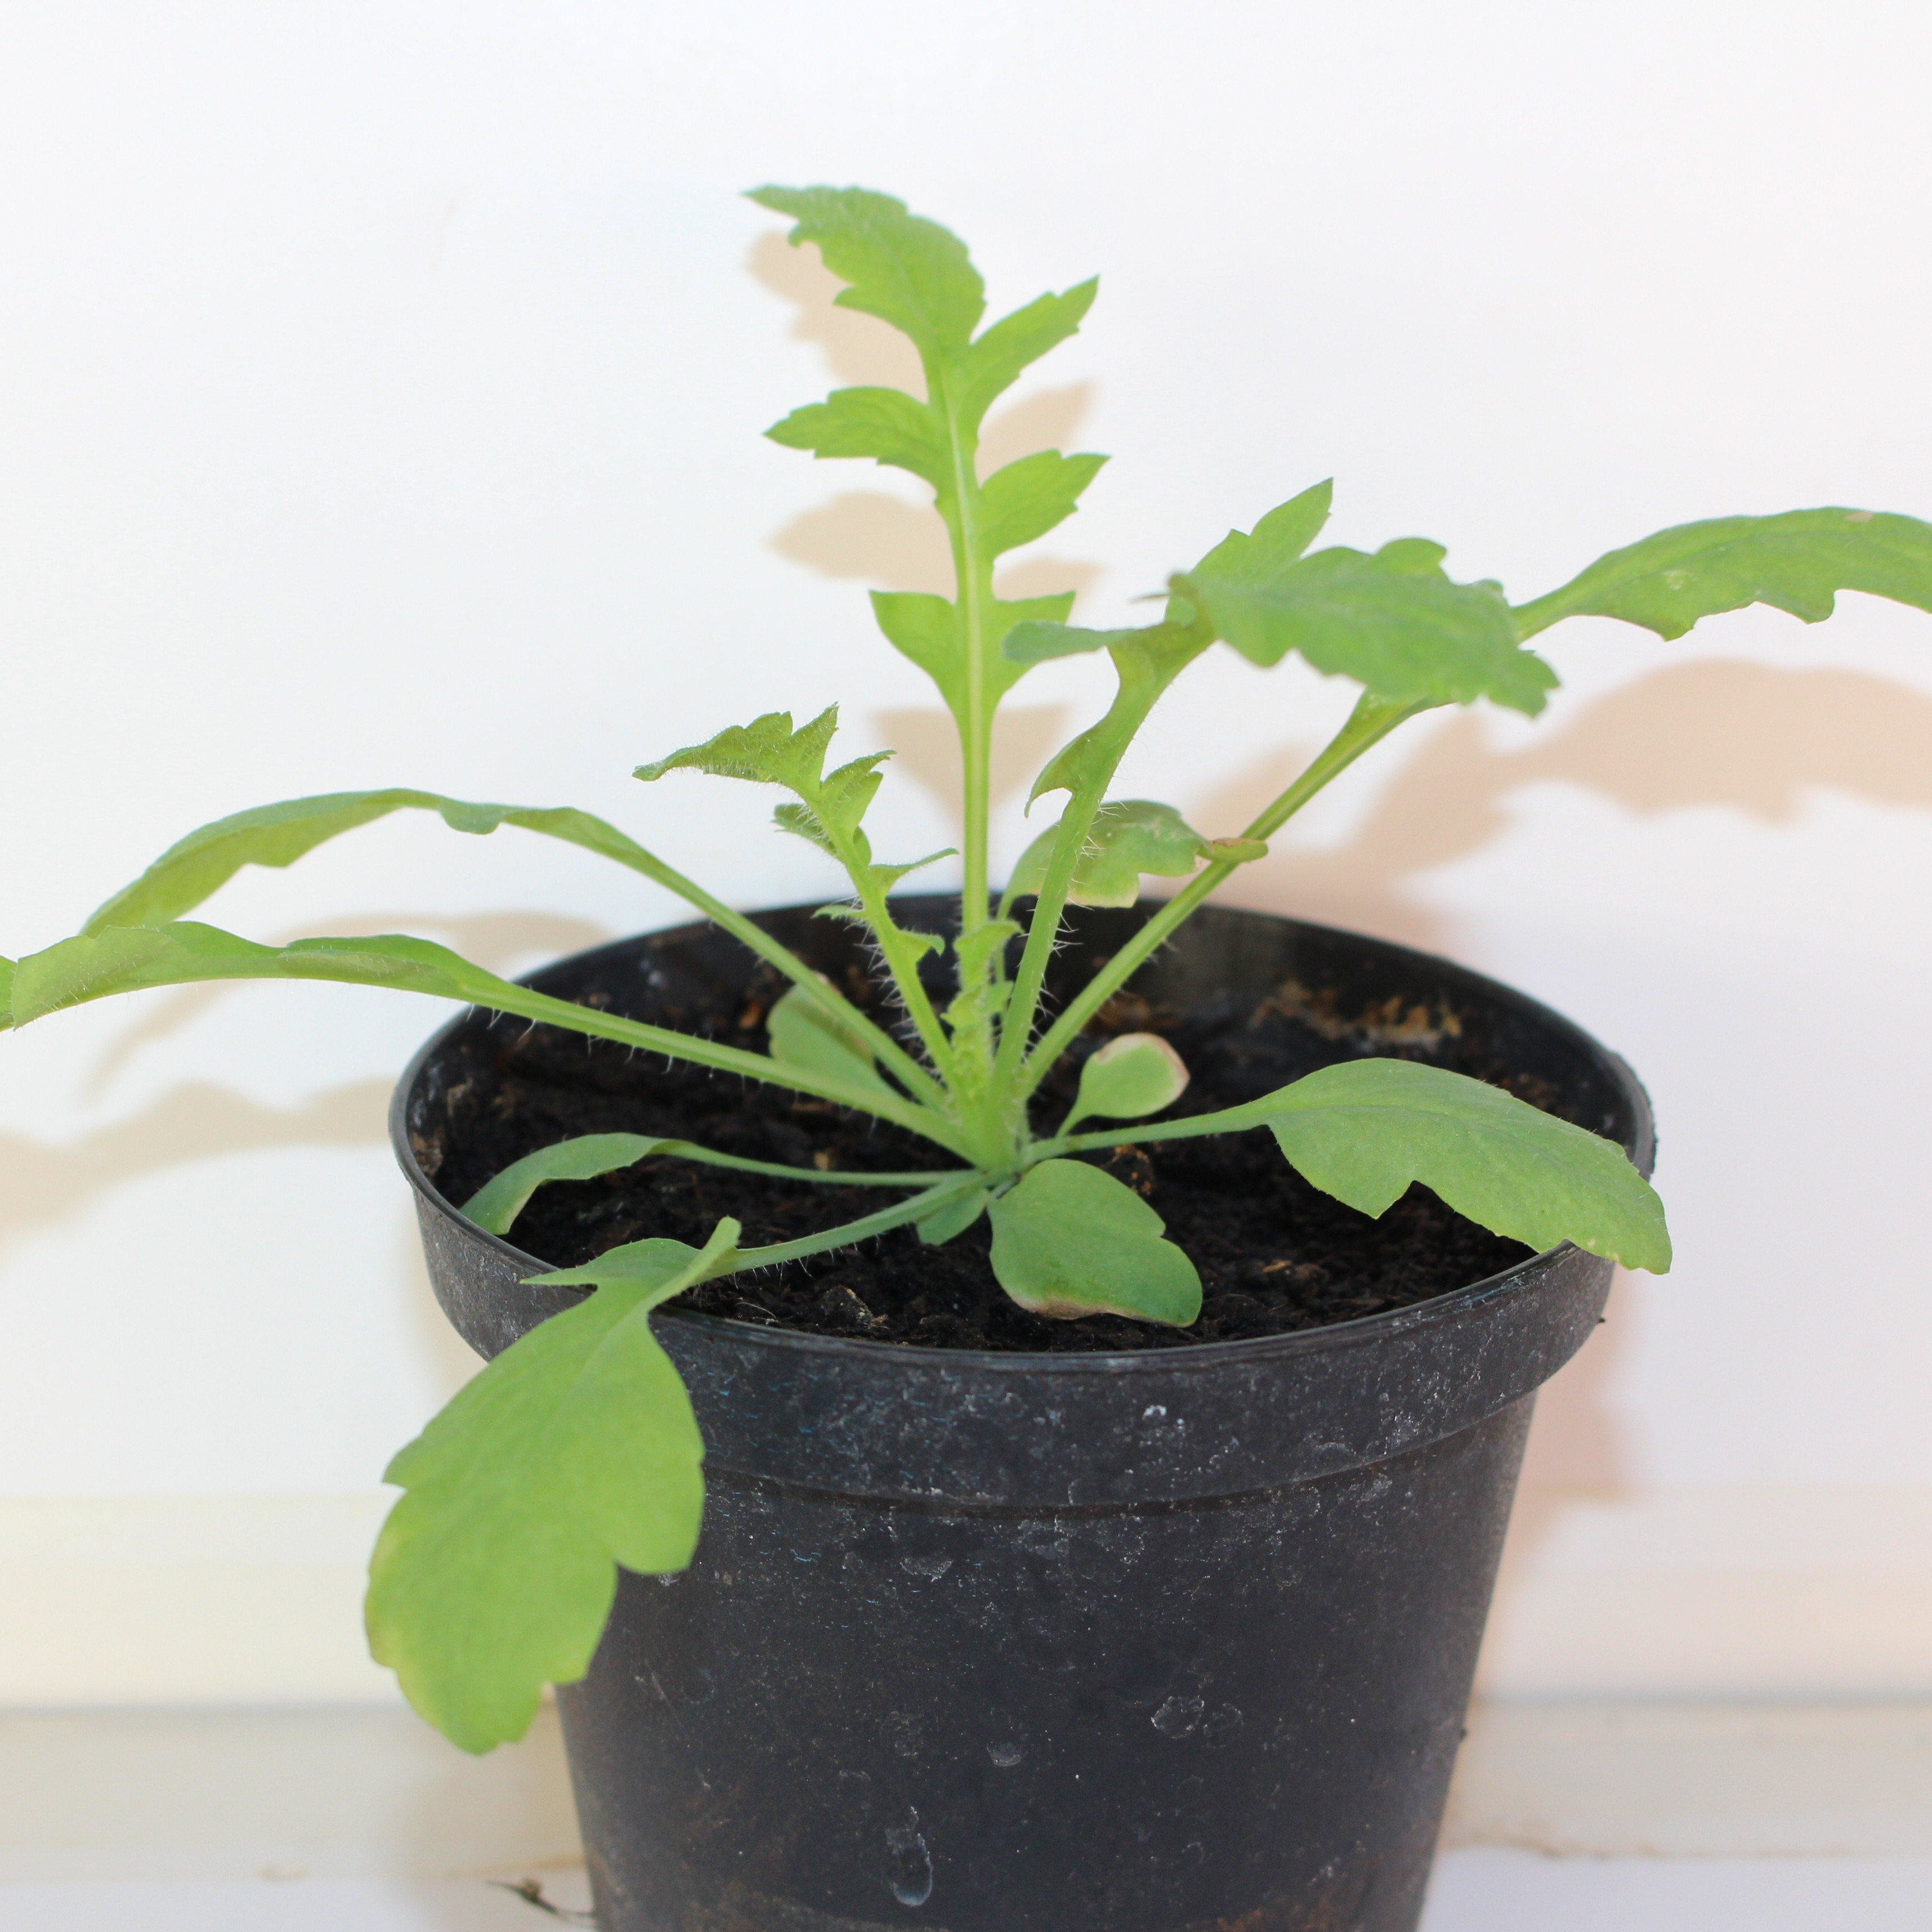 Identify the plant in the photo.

Papaver rhoeas
